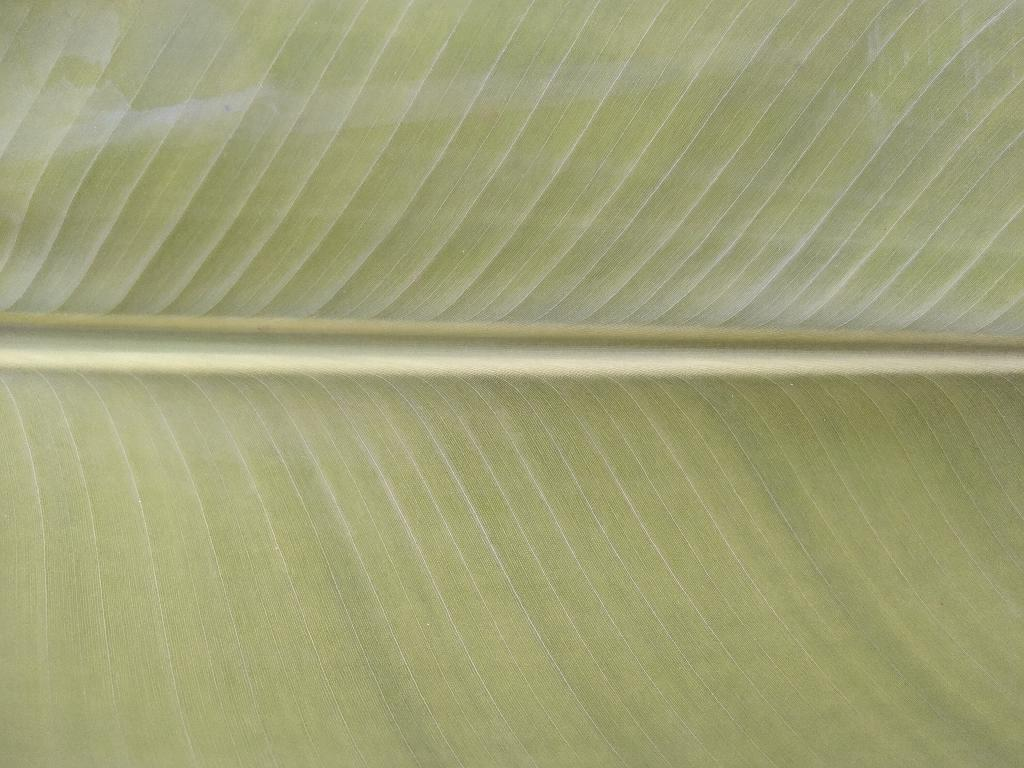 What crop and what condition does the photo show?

banana, healthy
